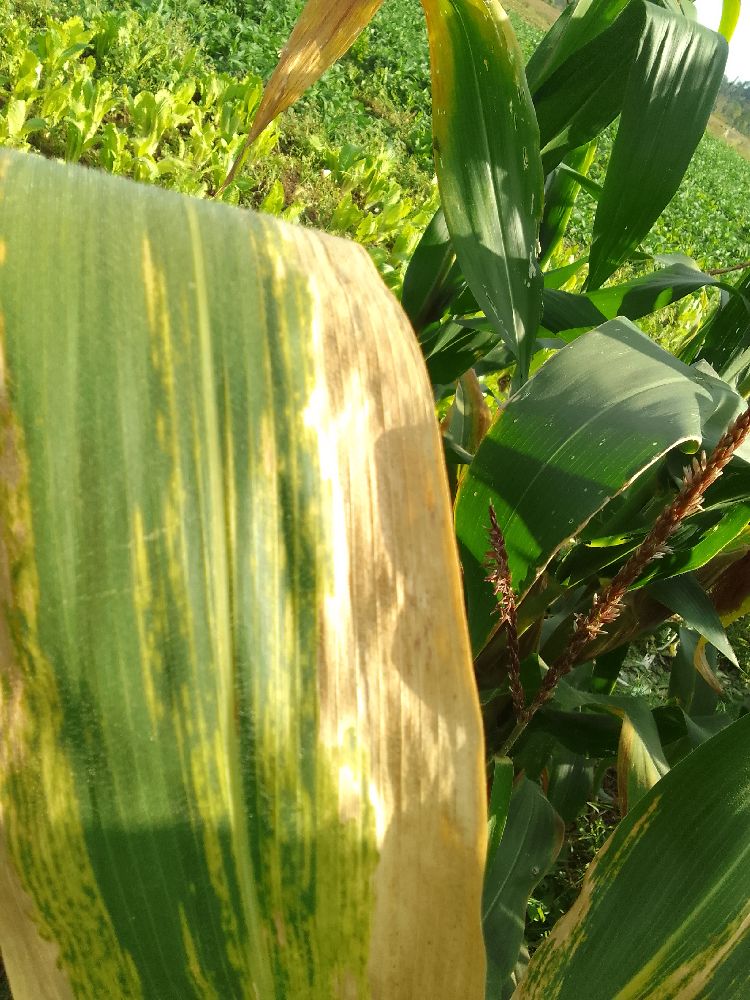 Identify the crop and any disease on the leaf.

maize, maize lethal necrosis
